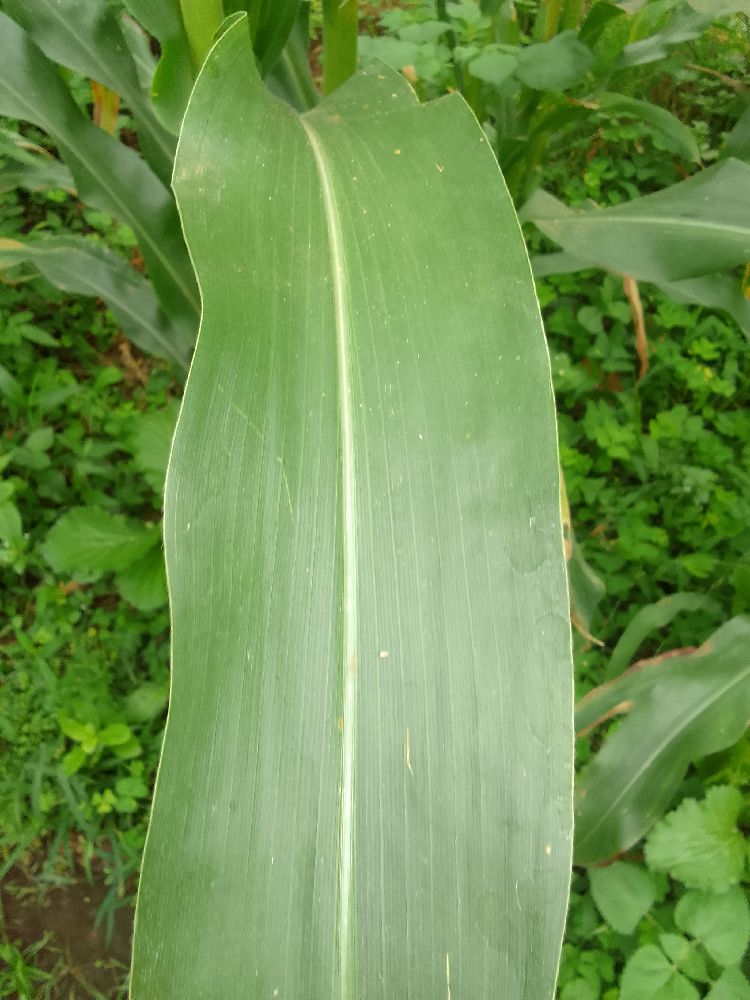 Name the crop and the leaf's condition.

maize, healthy
